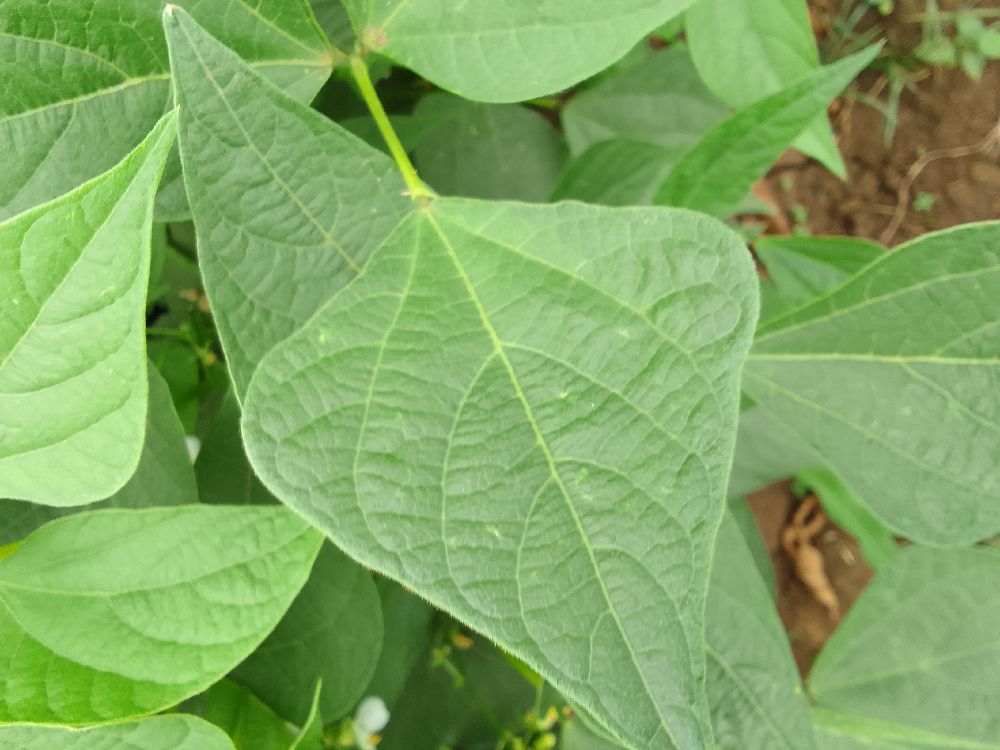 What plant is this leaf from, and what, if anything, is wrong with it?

common bean, healthy
